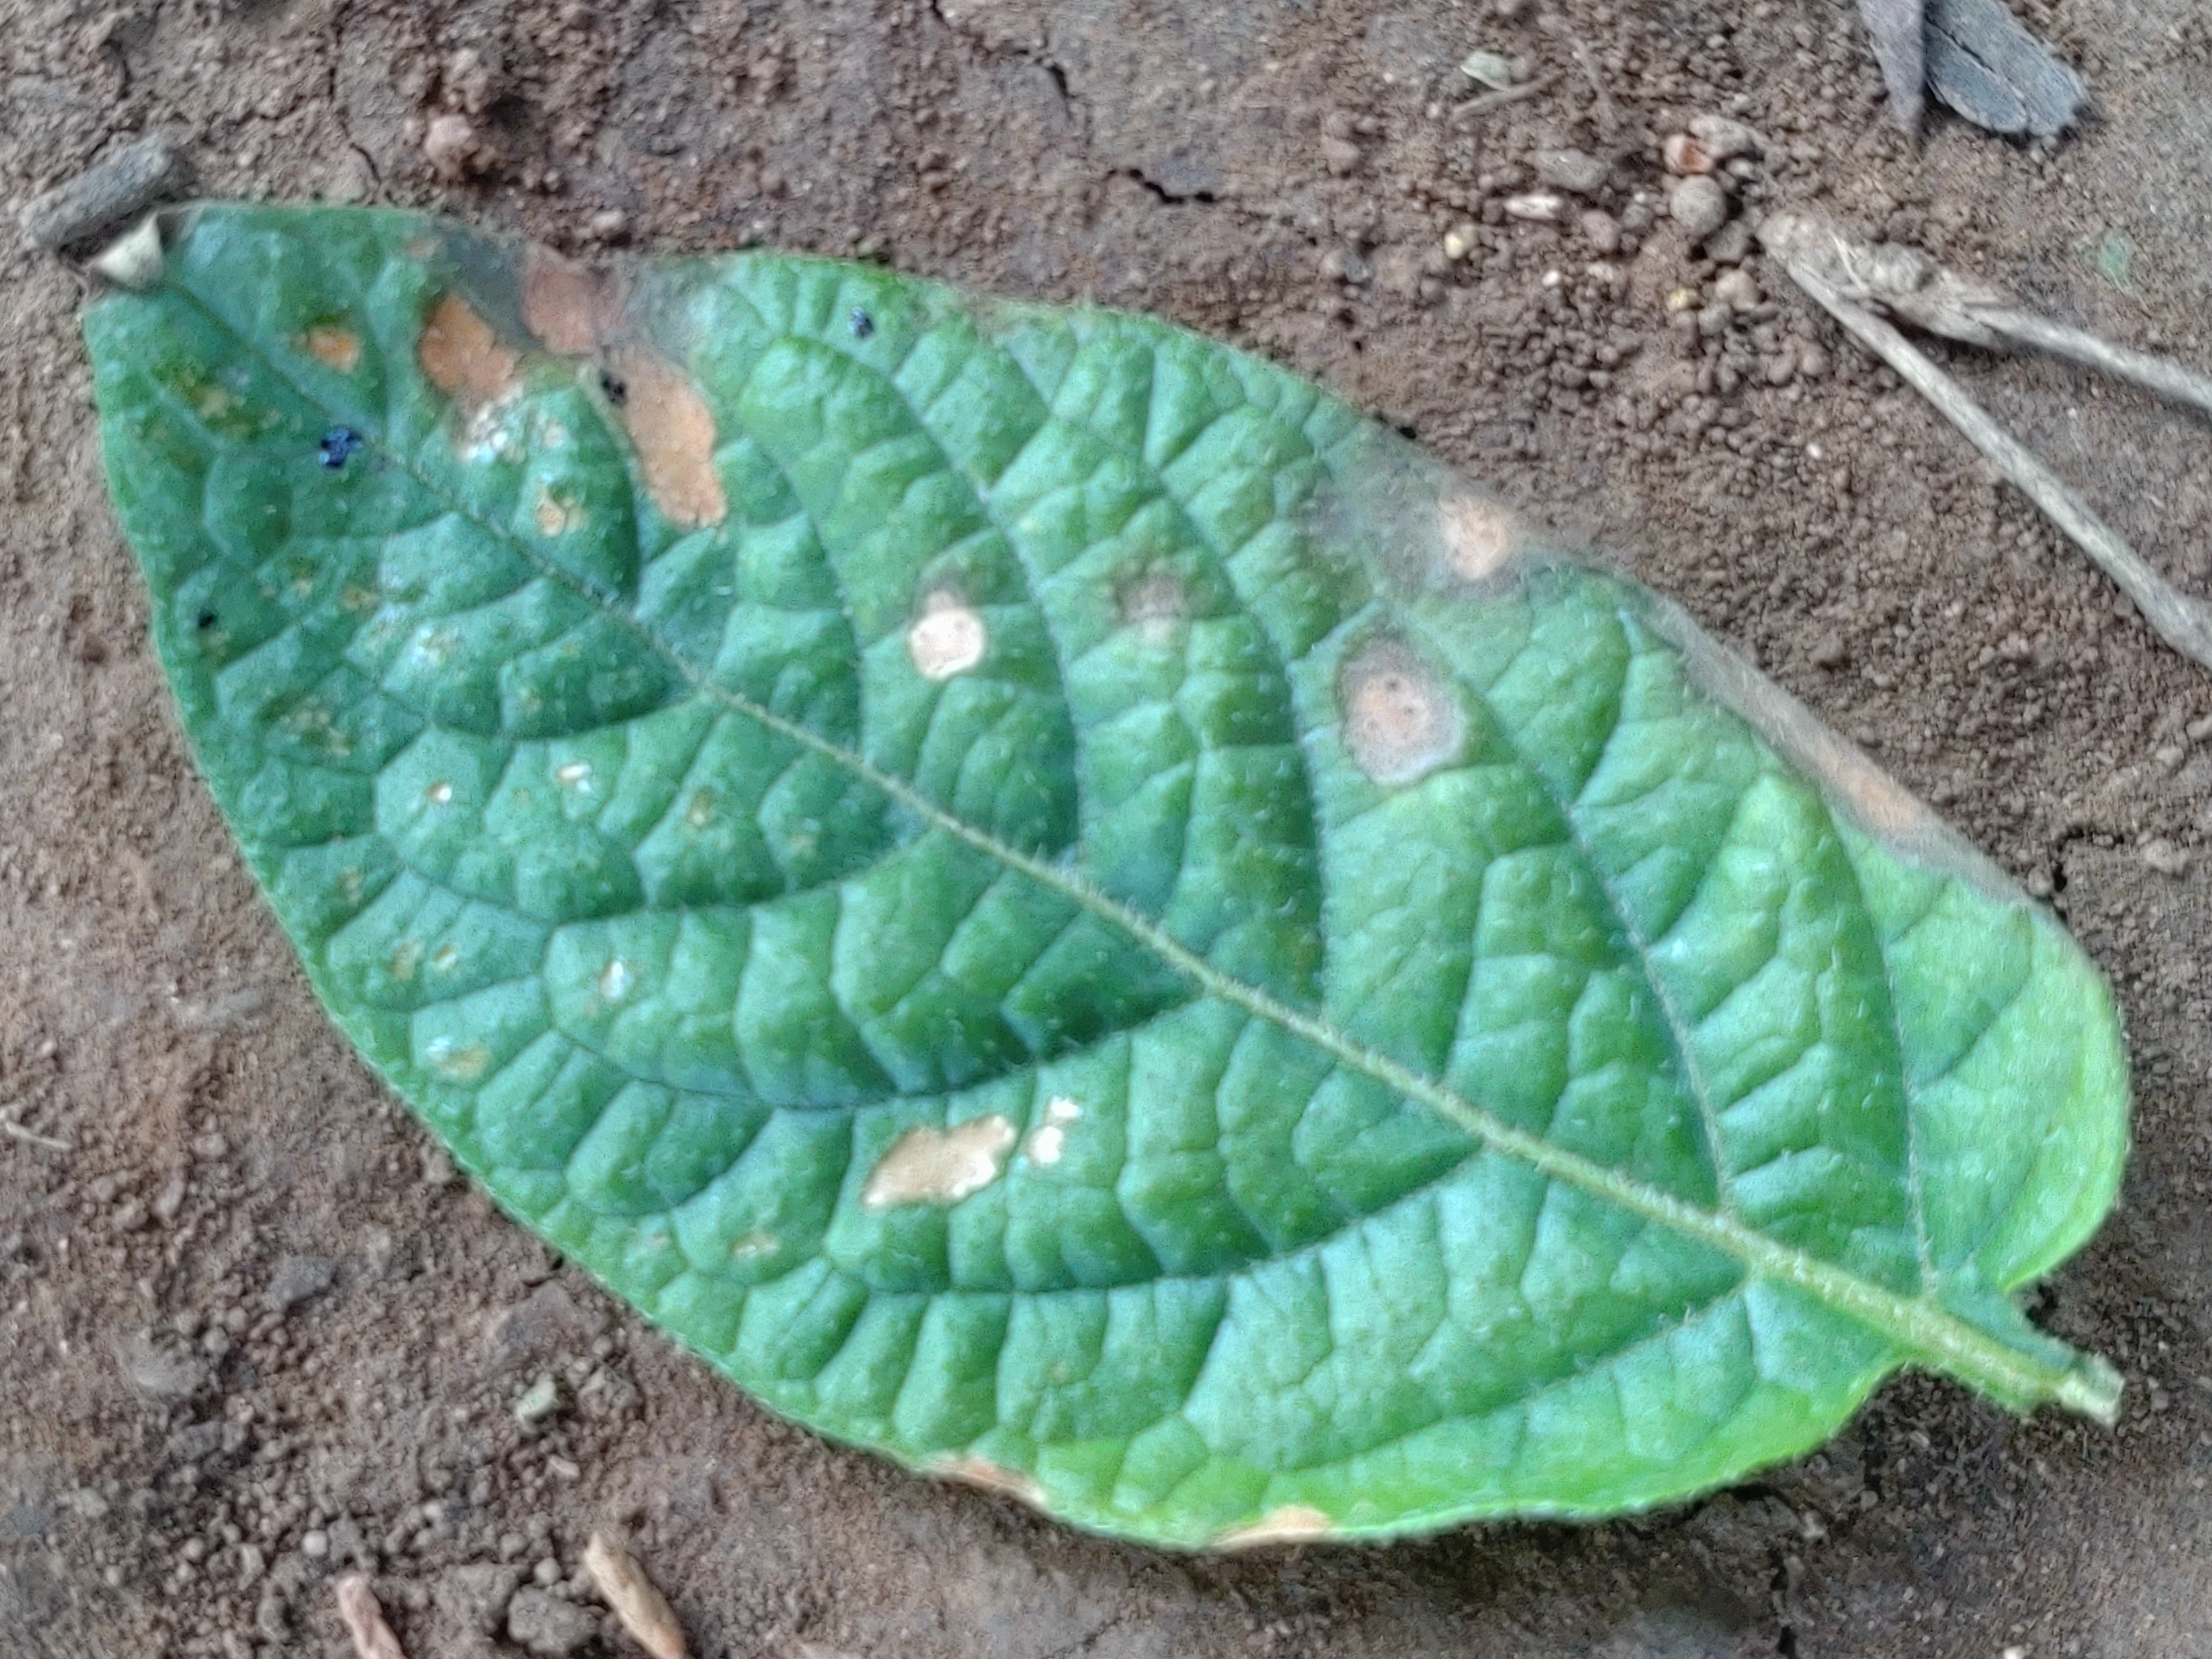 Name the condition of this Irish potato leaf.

early blight
